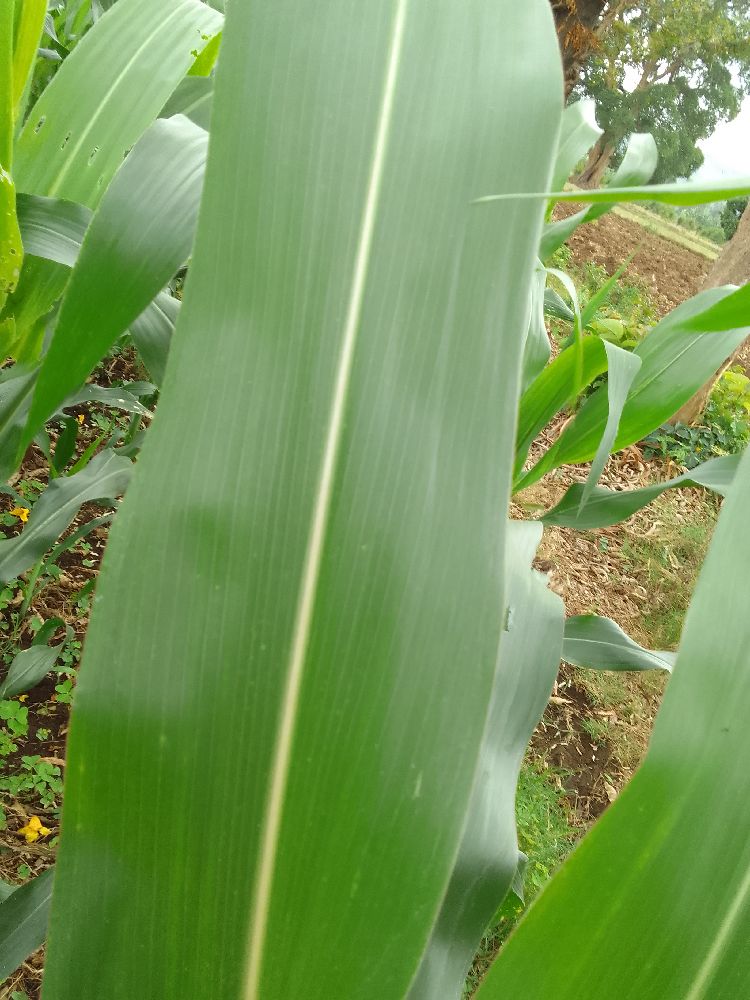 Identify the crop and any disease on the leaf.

maize, healthy
